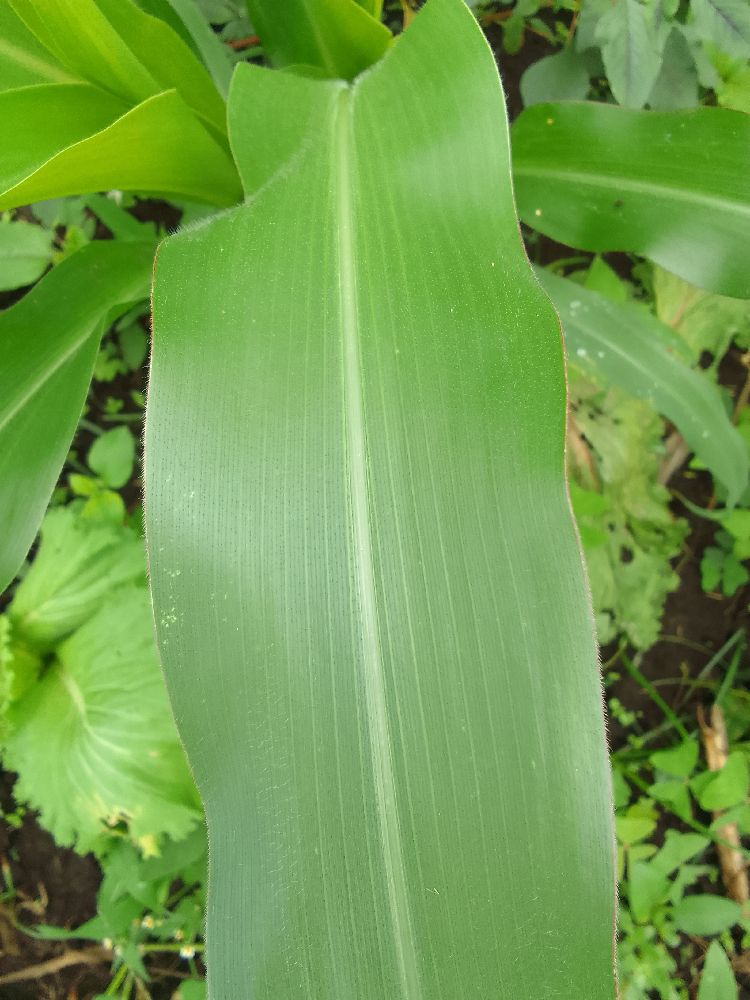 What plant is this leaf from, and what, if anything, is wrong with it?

maize, healthy
